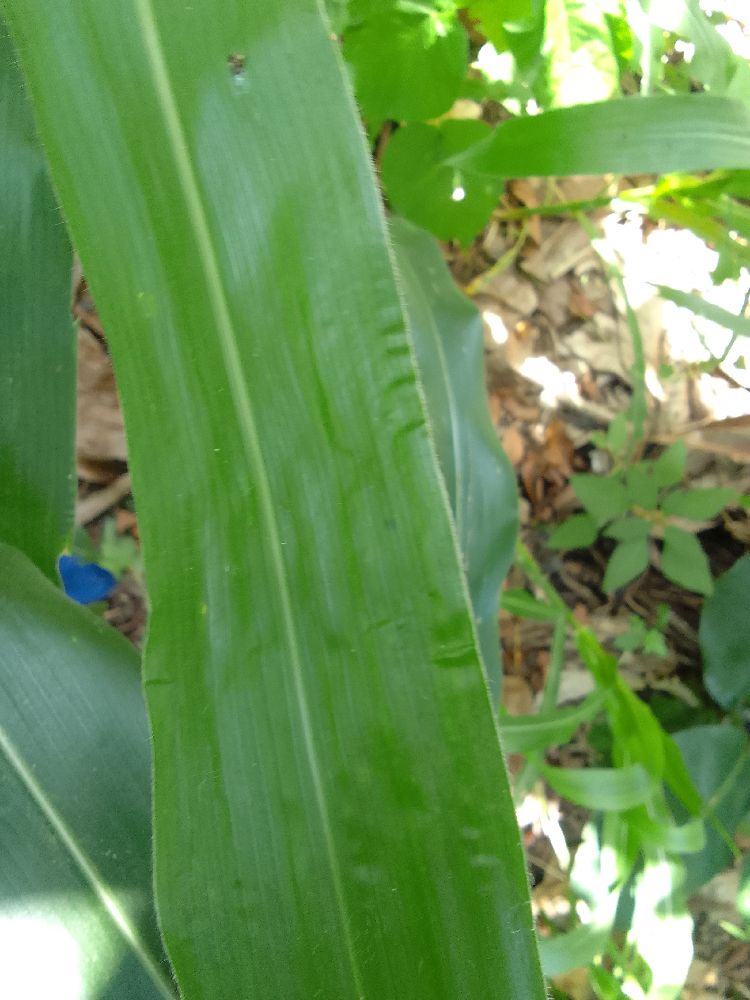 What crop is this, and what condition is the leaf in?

maize, healthy
